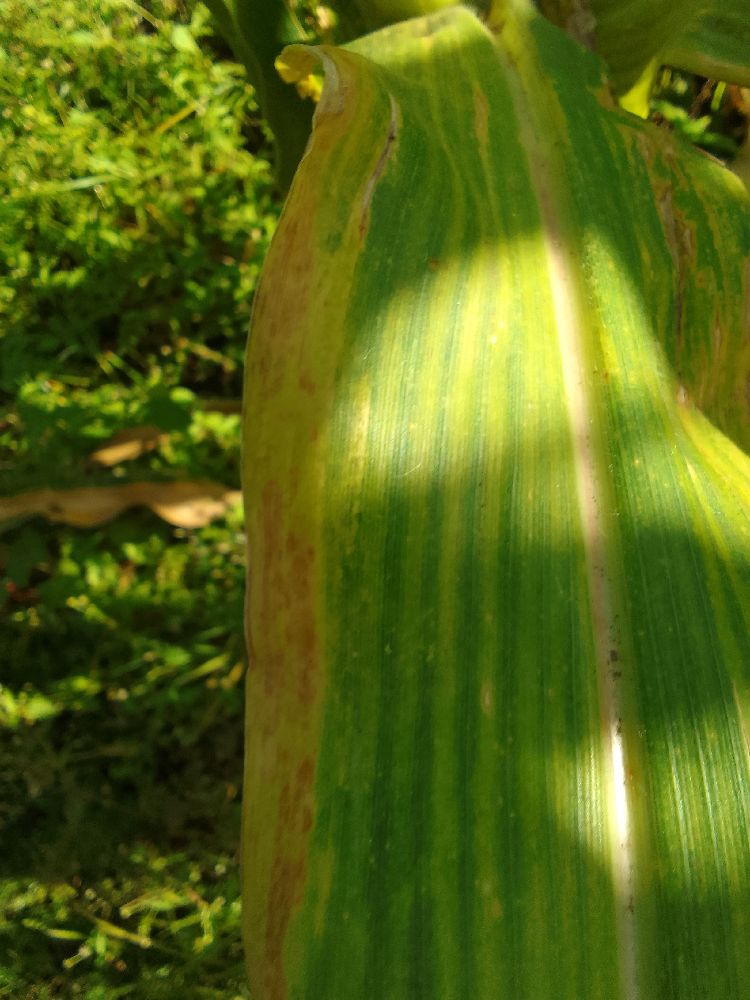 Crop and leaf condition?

maize, maize lethal necrosis
